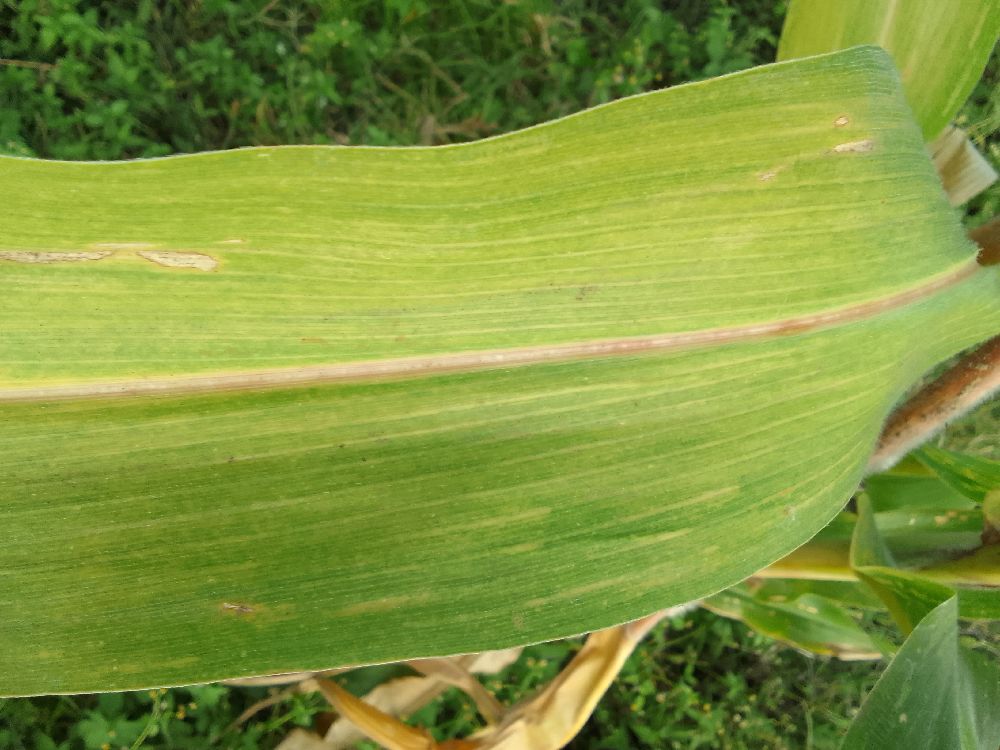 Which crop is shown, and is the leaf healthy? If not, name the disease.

maize, maize lethal necrosis
